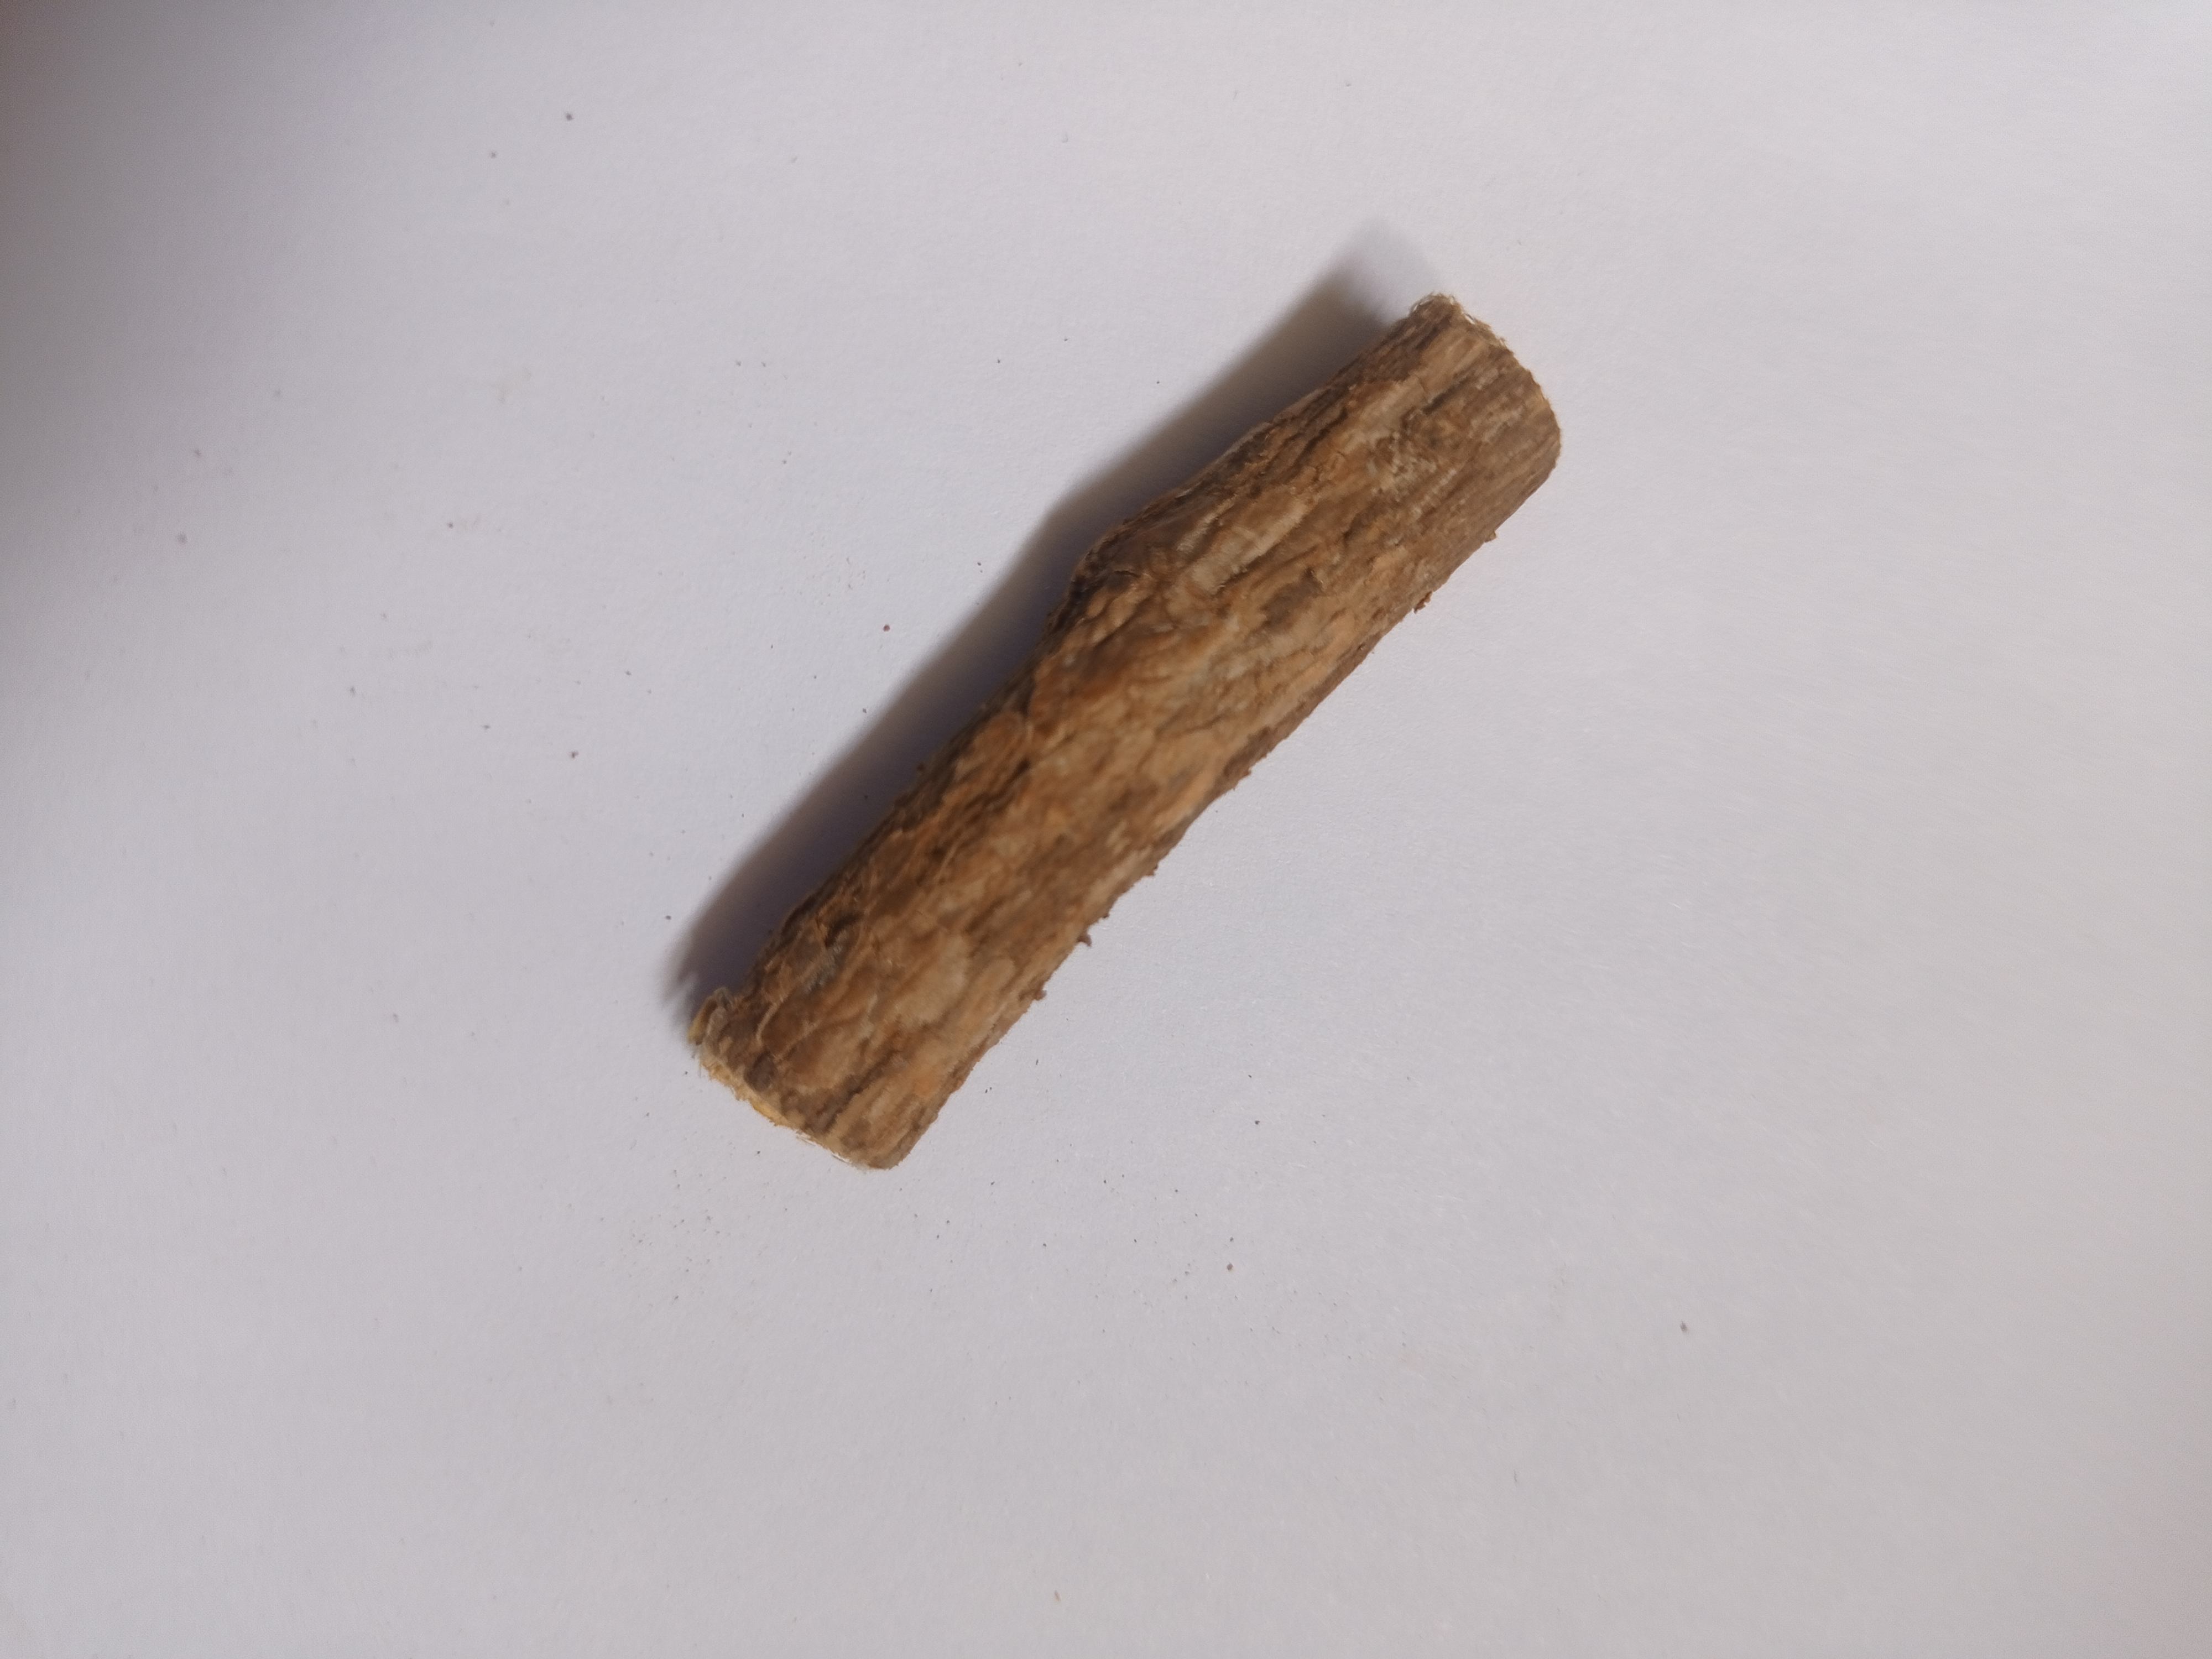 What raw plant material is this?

jesthamadh
